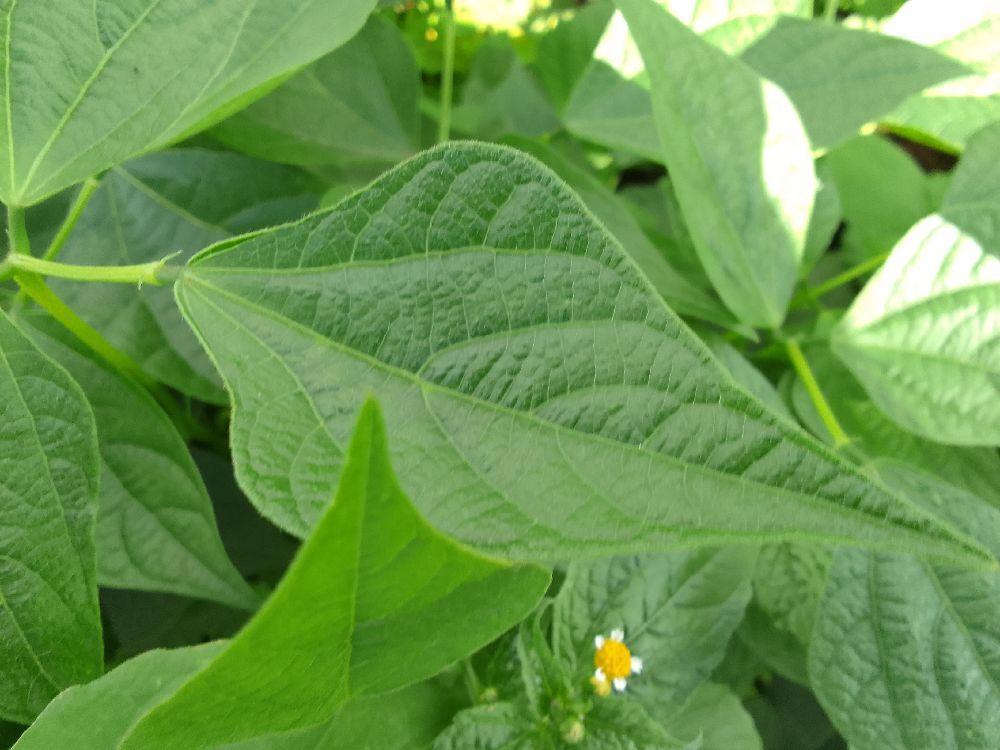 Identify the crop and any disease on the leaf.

common bean, healthy
